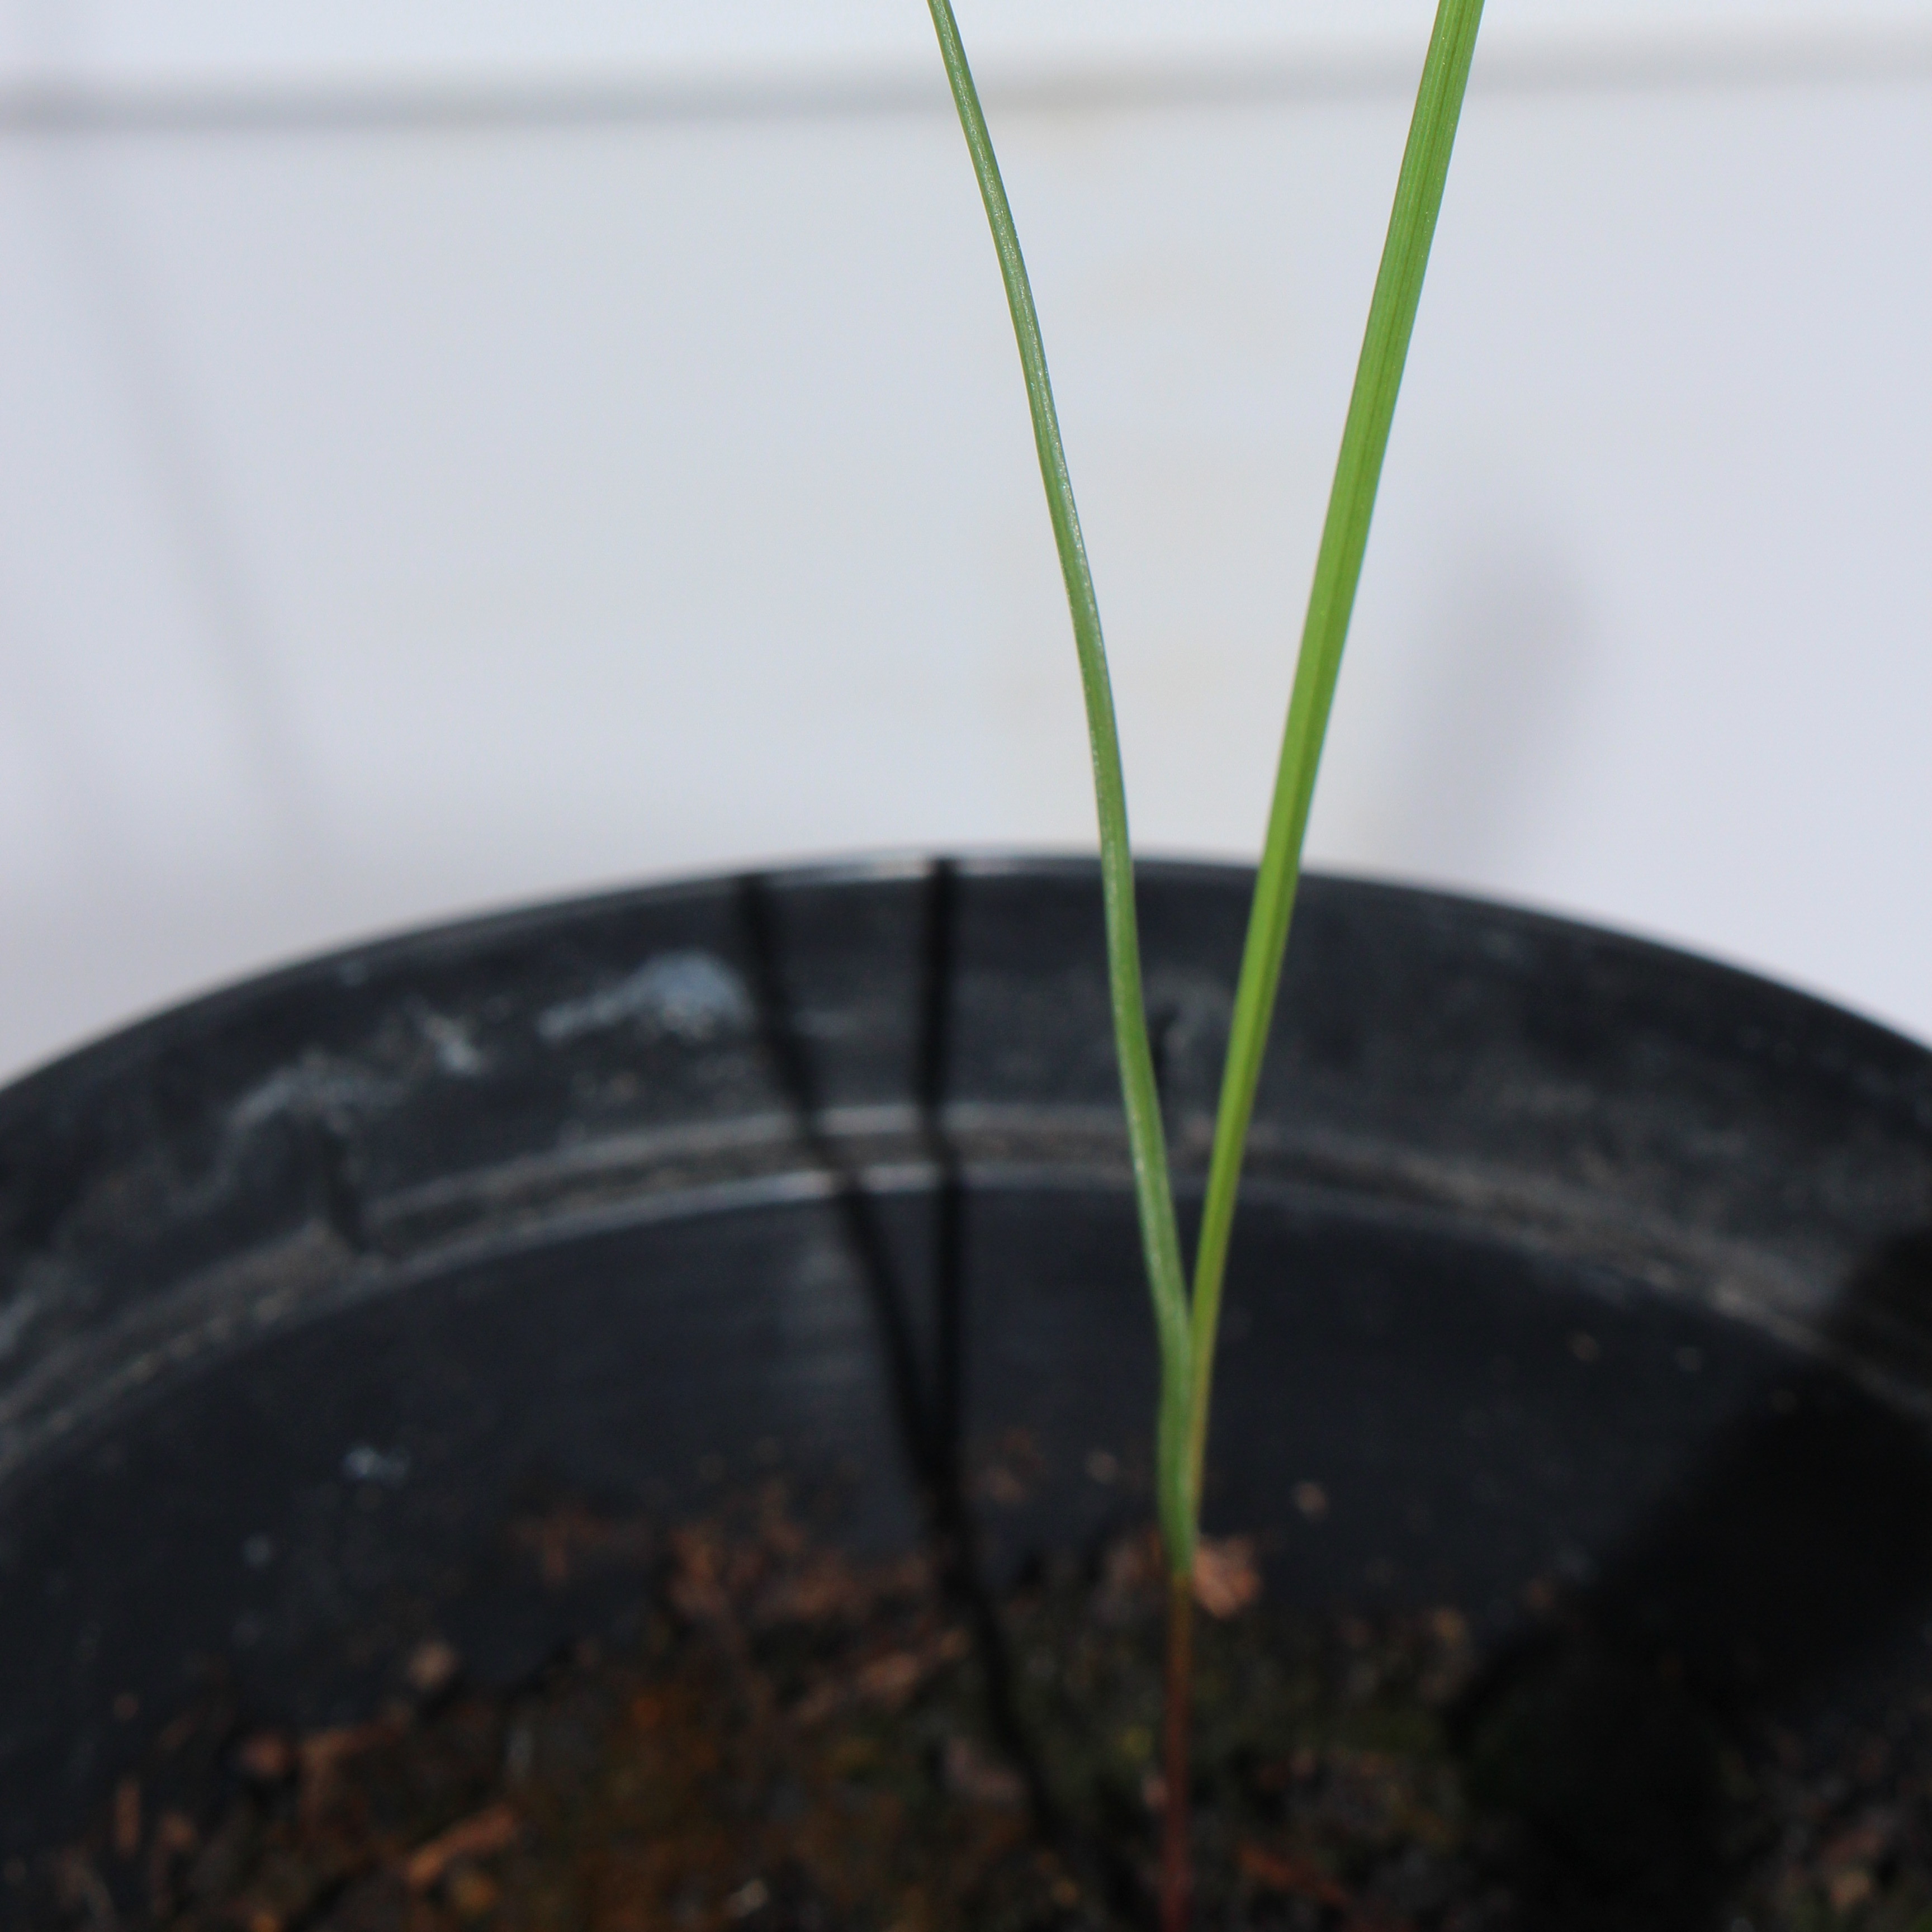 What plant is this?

Lolium multiflorum
